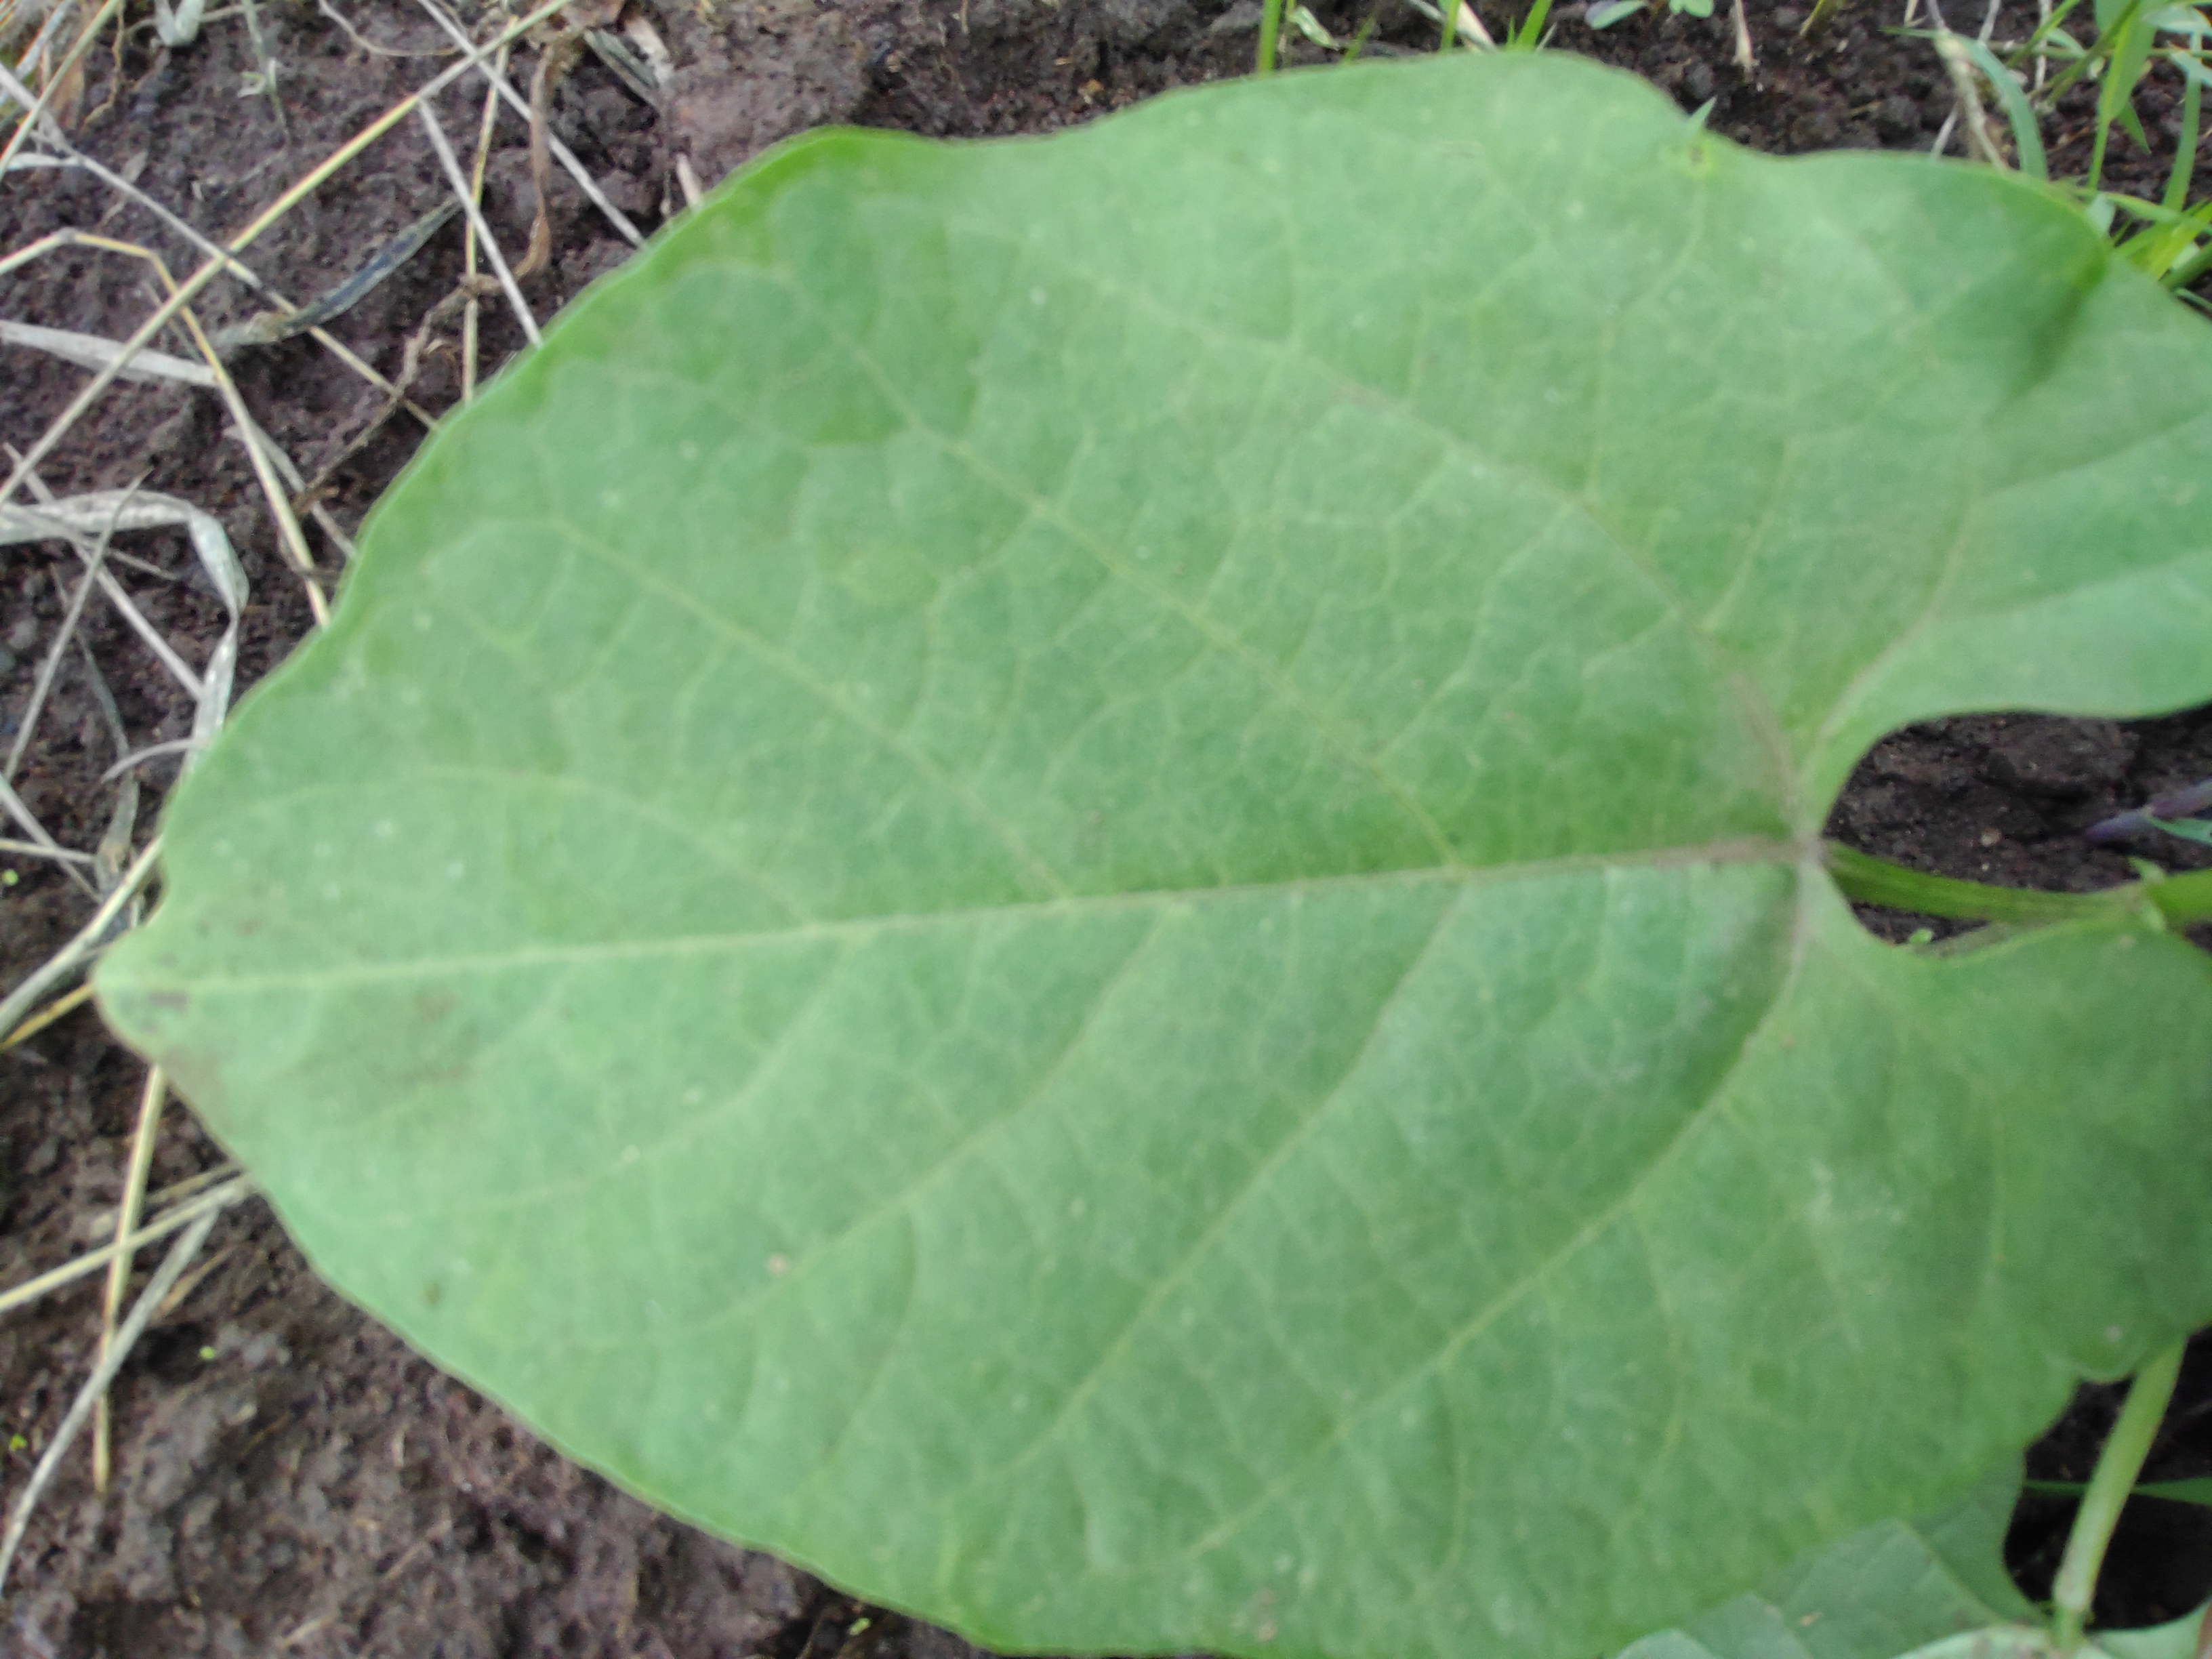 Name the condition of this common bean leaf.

healthy
